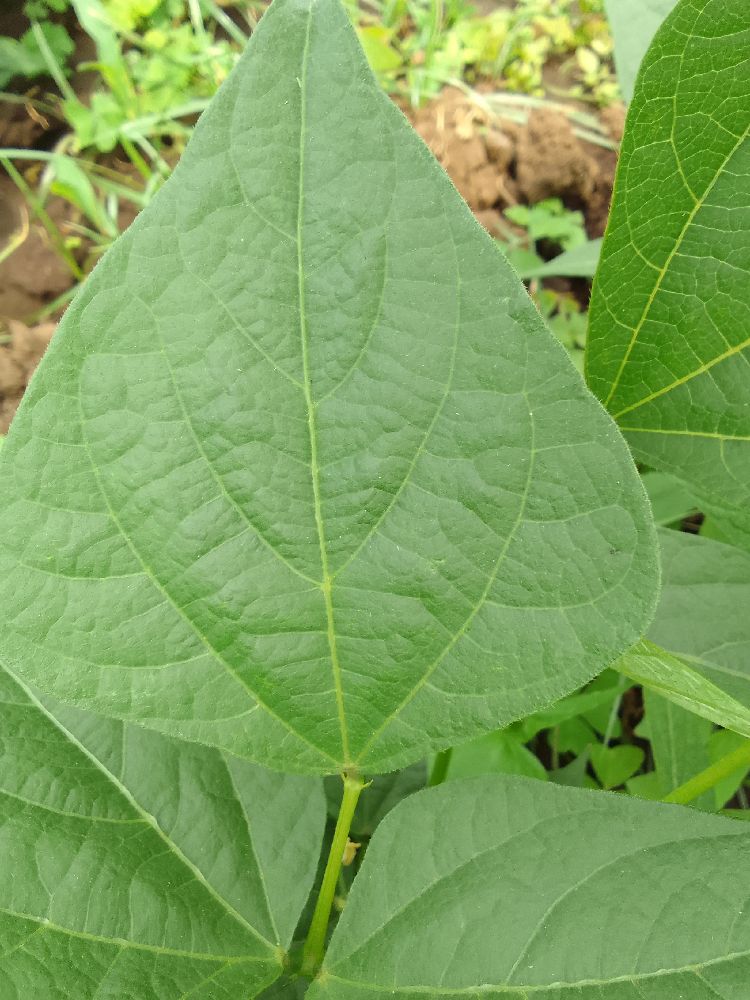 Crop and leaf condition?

common bean, healthy
